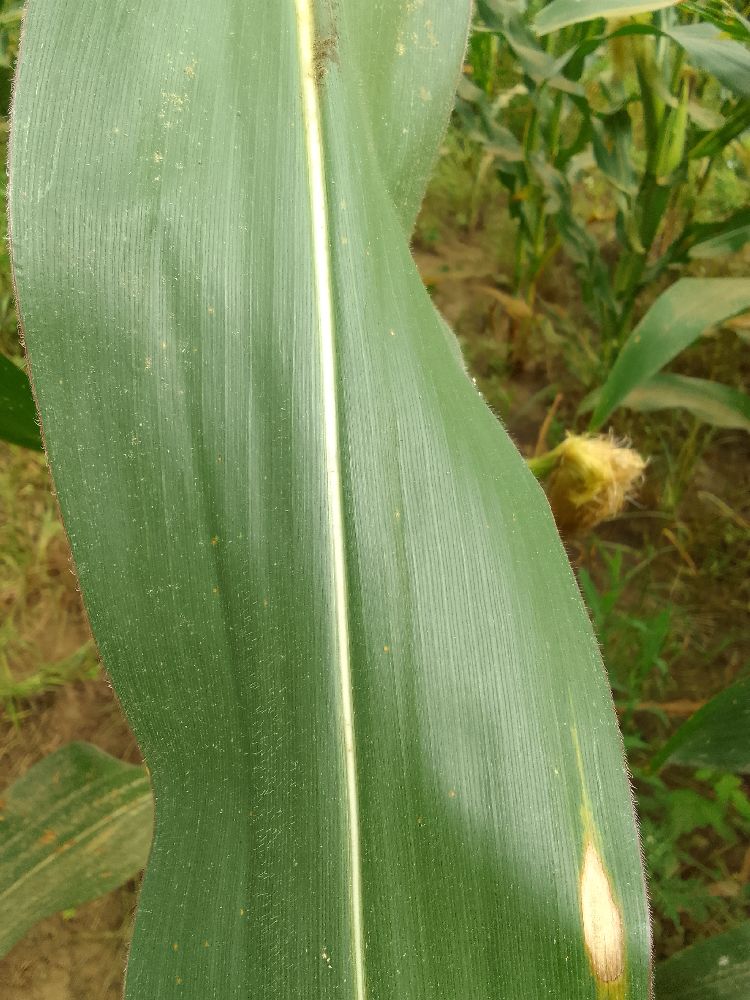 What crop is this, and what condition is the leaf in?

maize, healthy
